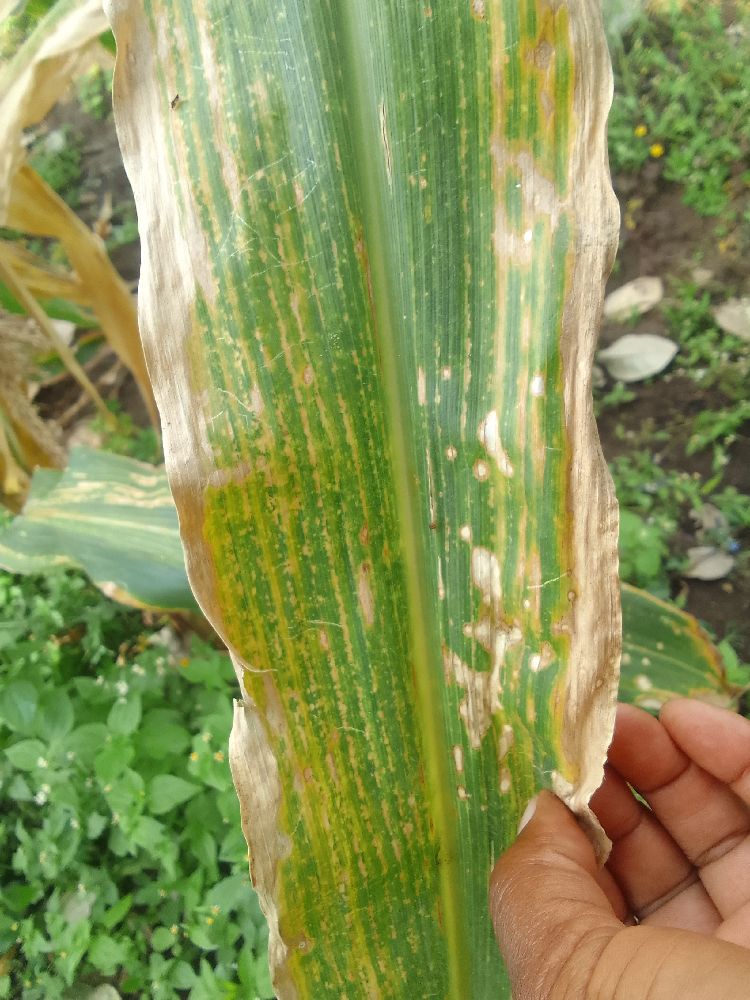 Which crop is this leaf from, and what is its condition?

maize, maize lethal necrosis
